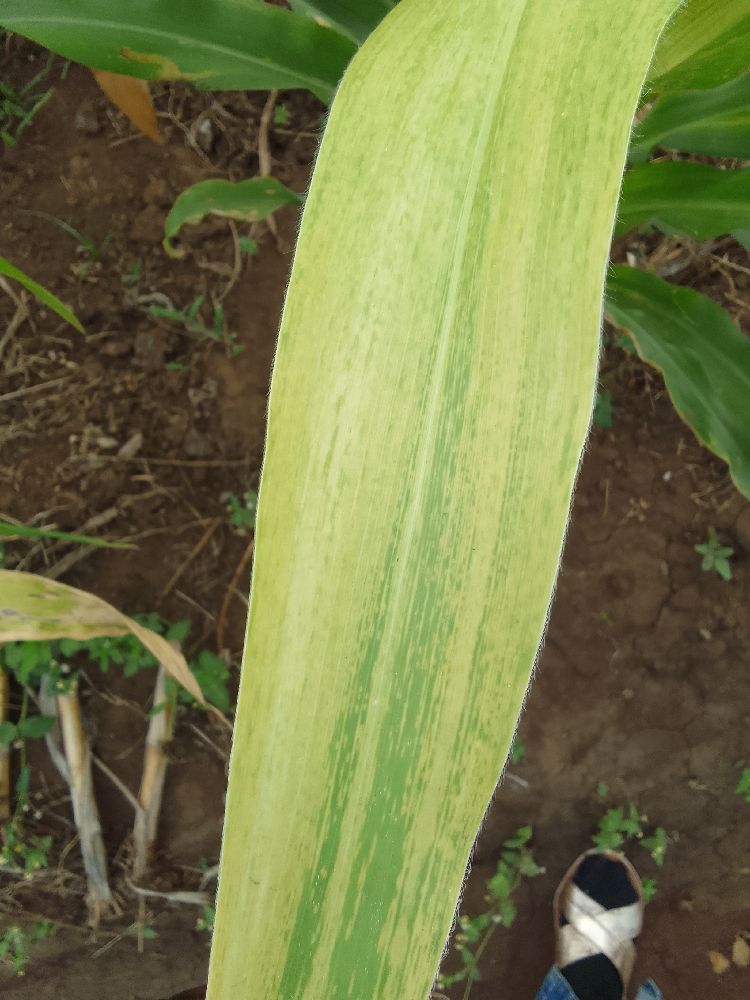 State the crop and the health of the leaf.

maize, maize lethal necrosis
